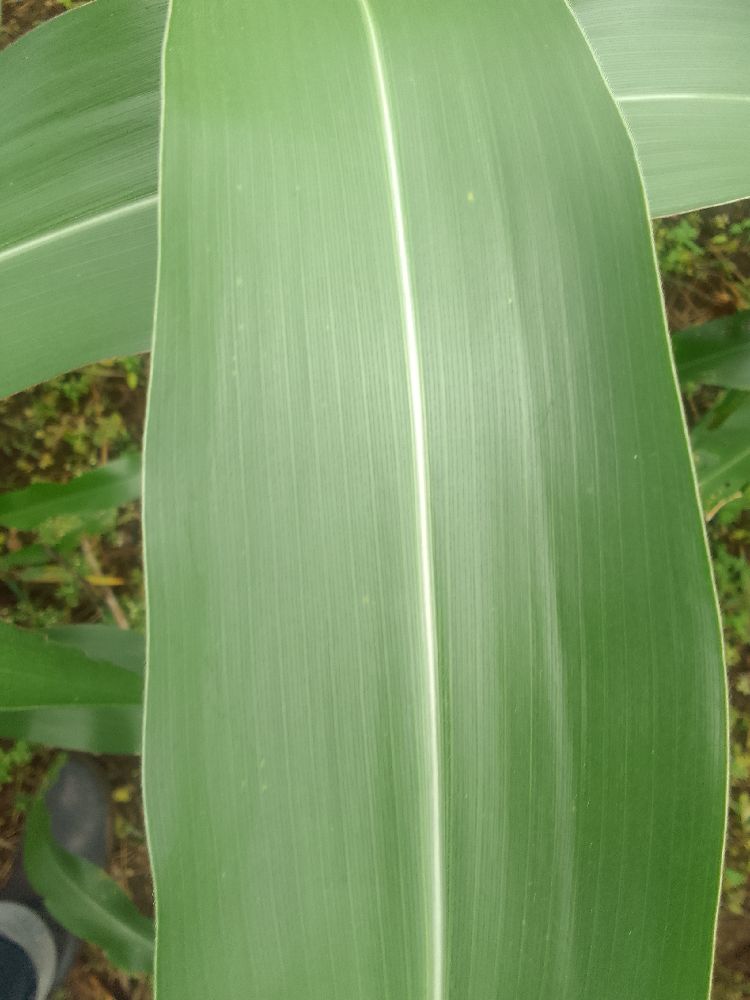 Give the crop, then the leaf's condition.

maize, healthy
